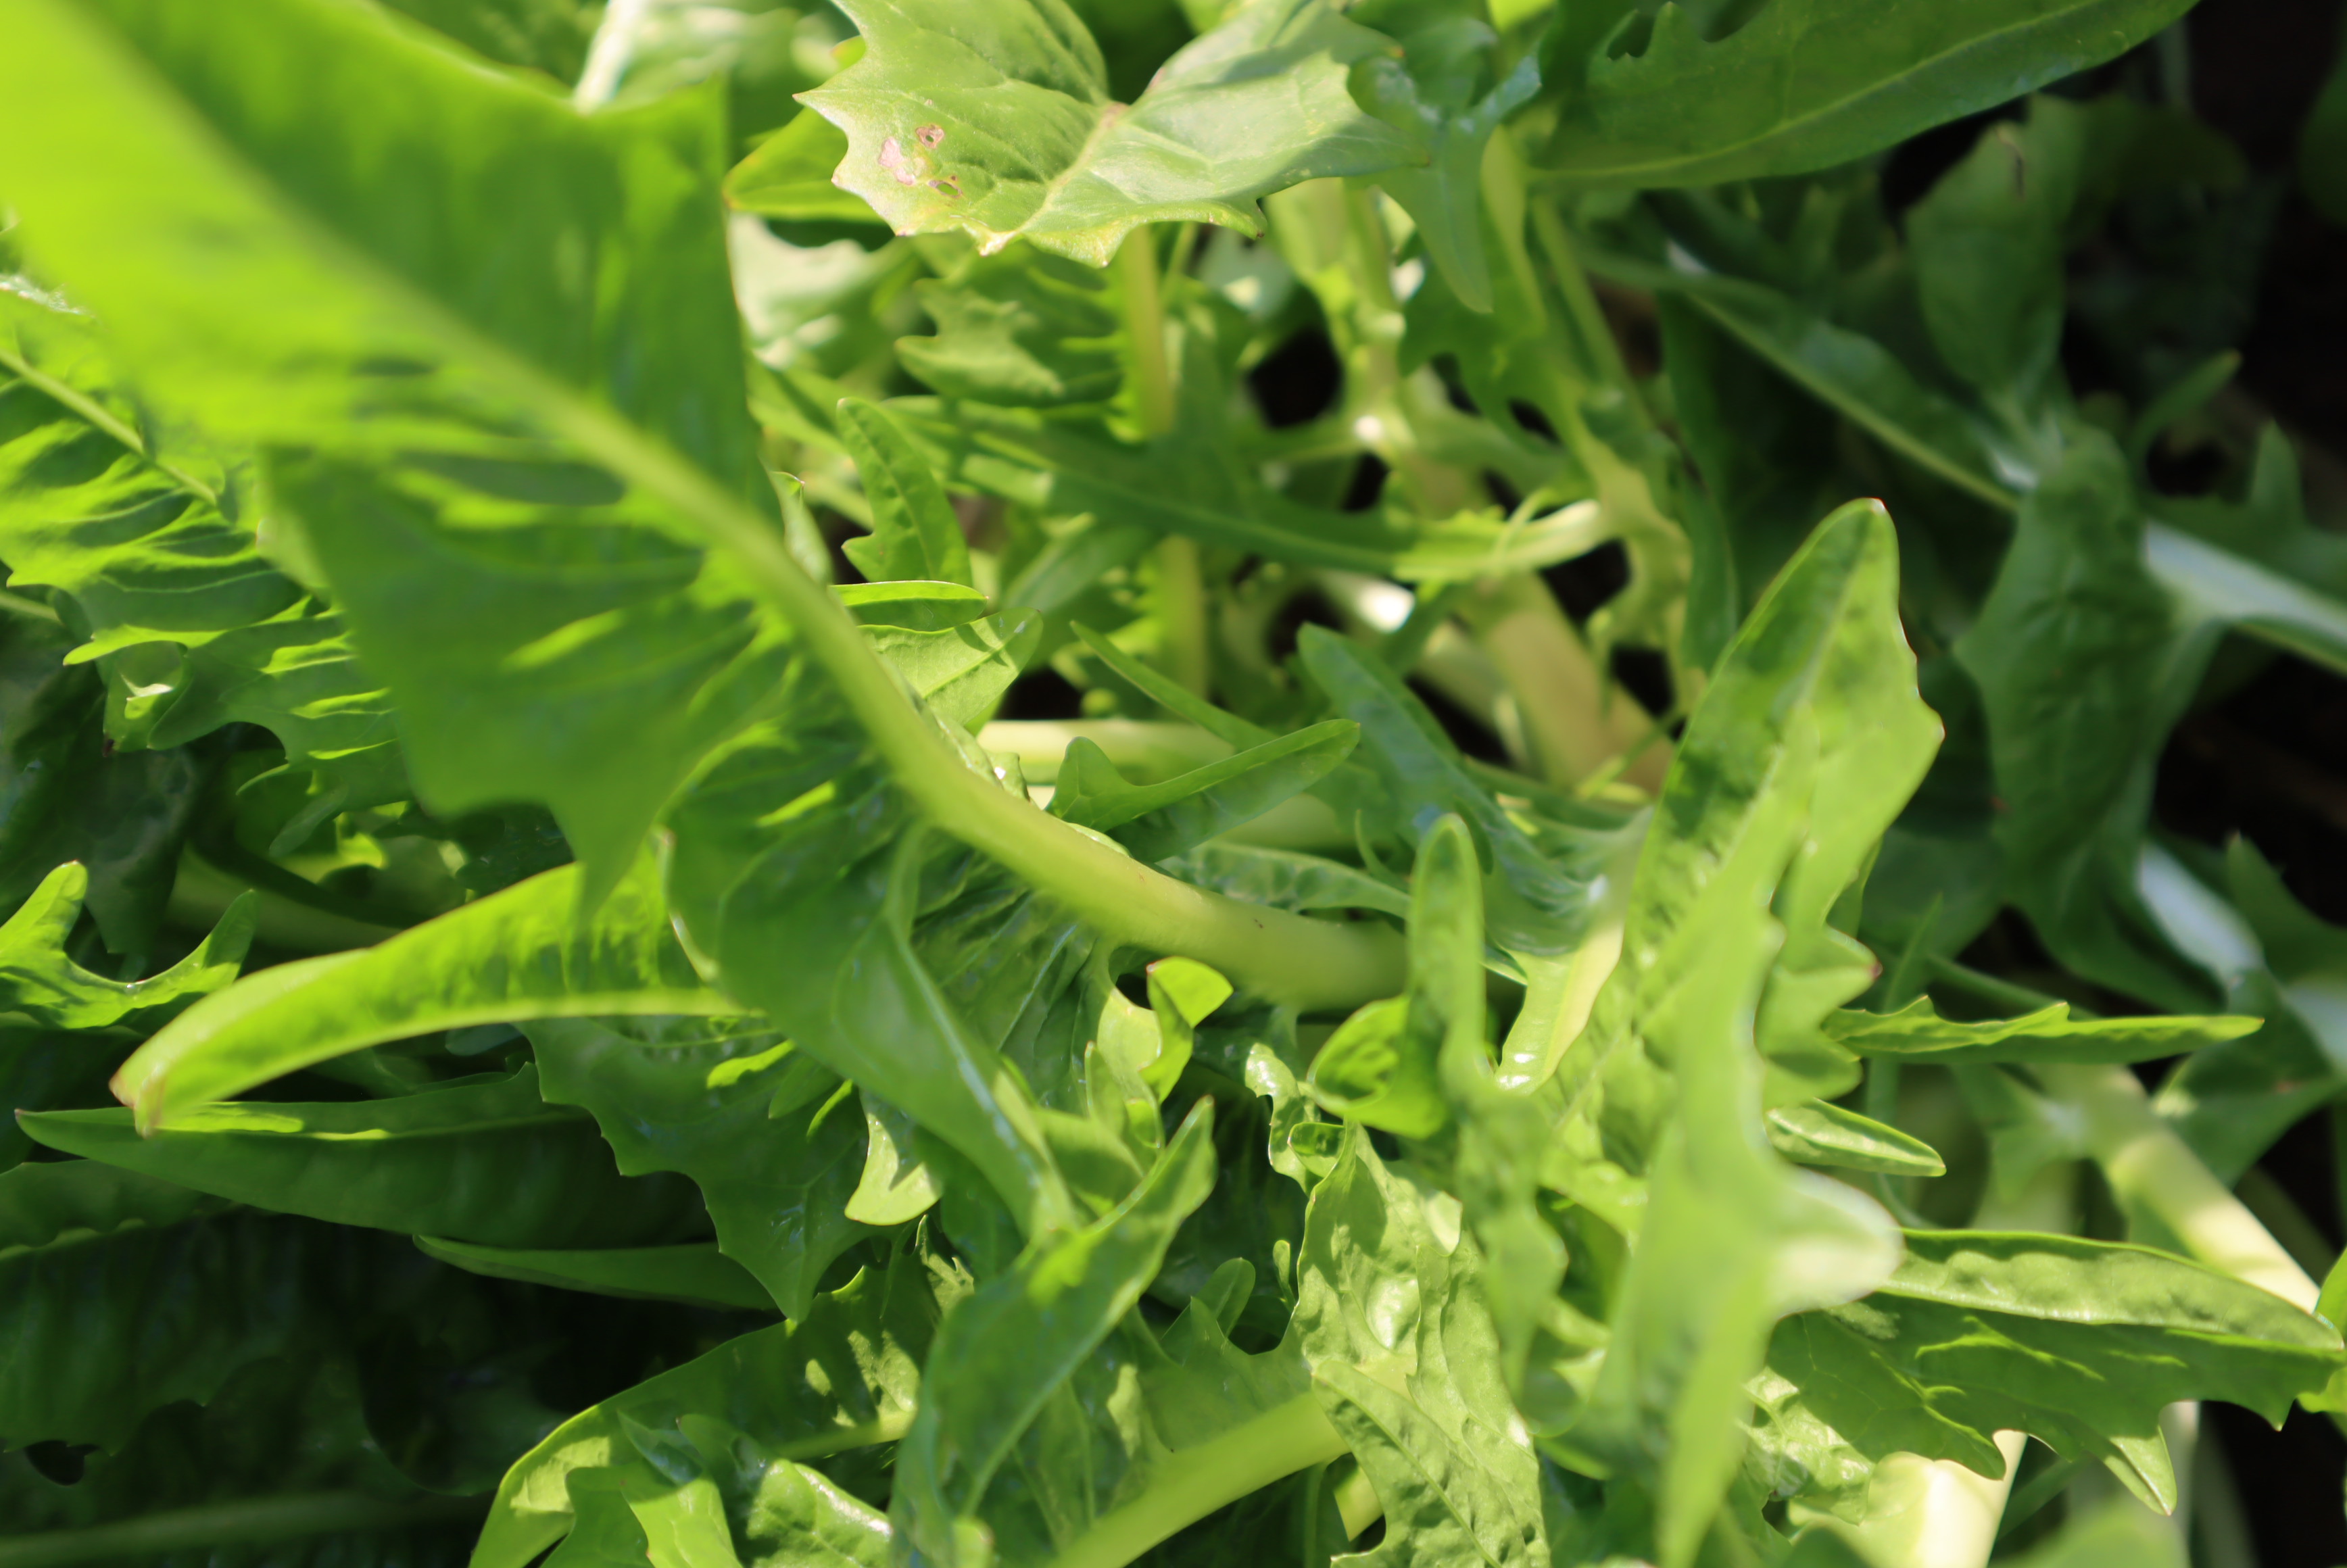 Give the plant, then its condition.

chicory, healthy
